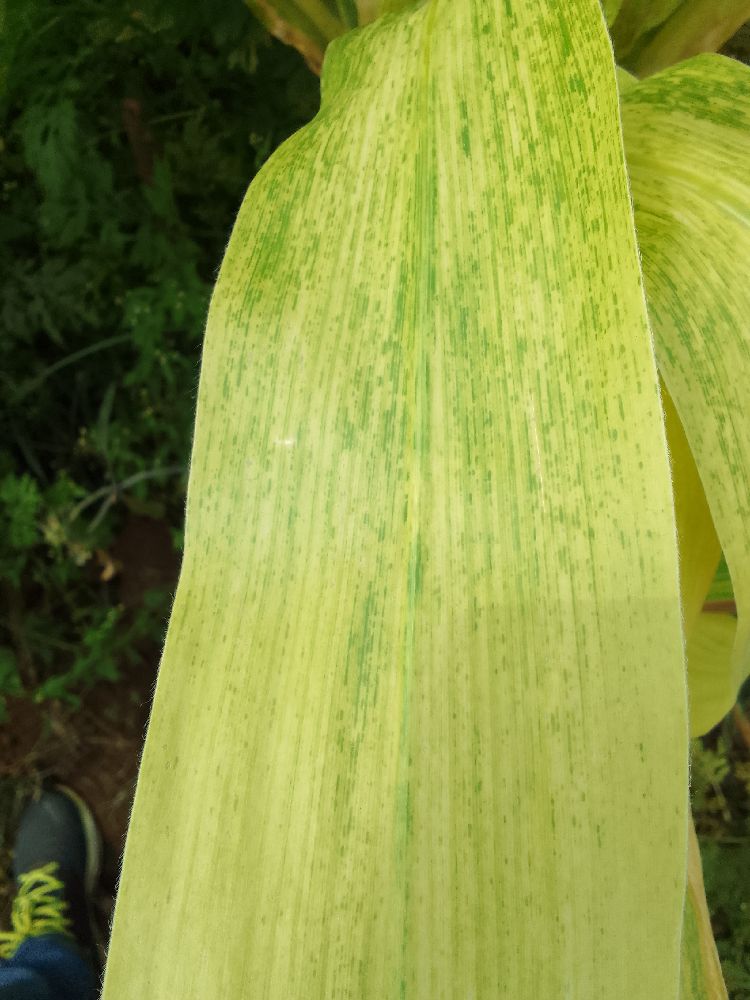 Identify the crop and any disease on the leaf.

maize, maize lethal necrosis
